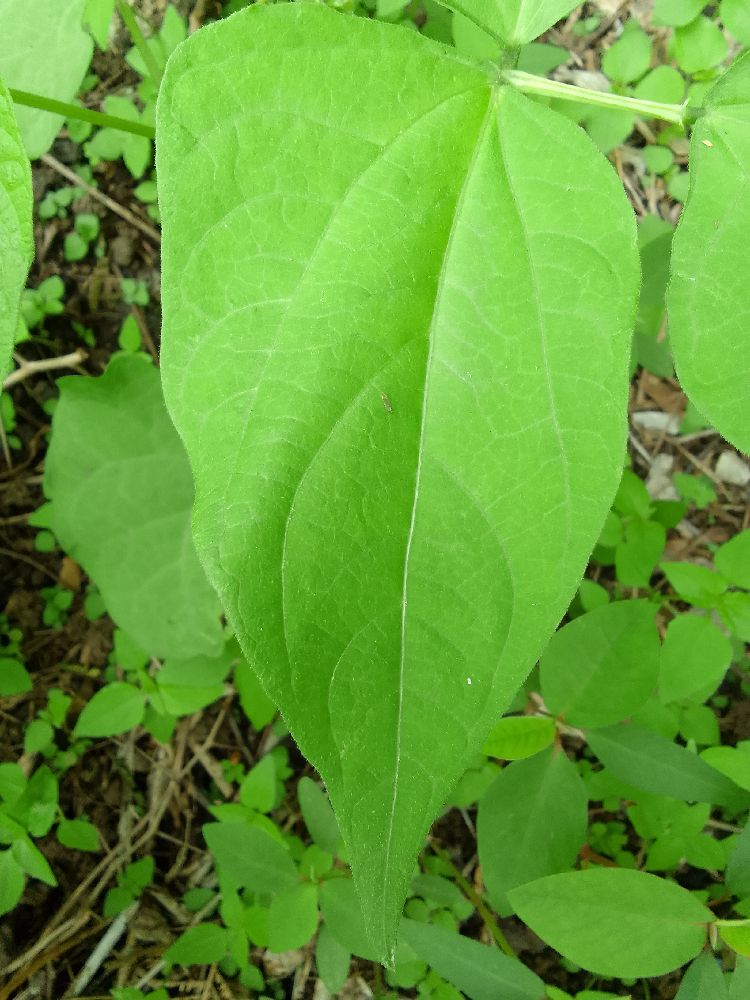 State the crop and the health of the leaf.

common bean, healthy
